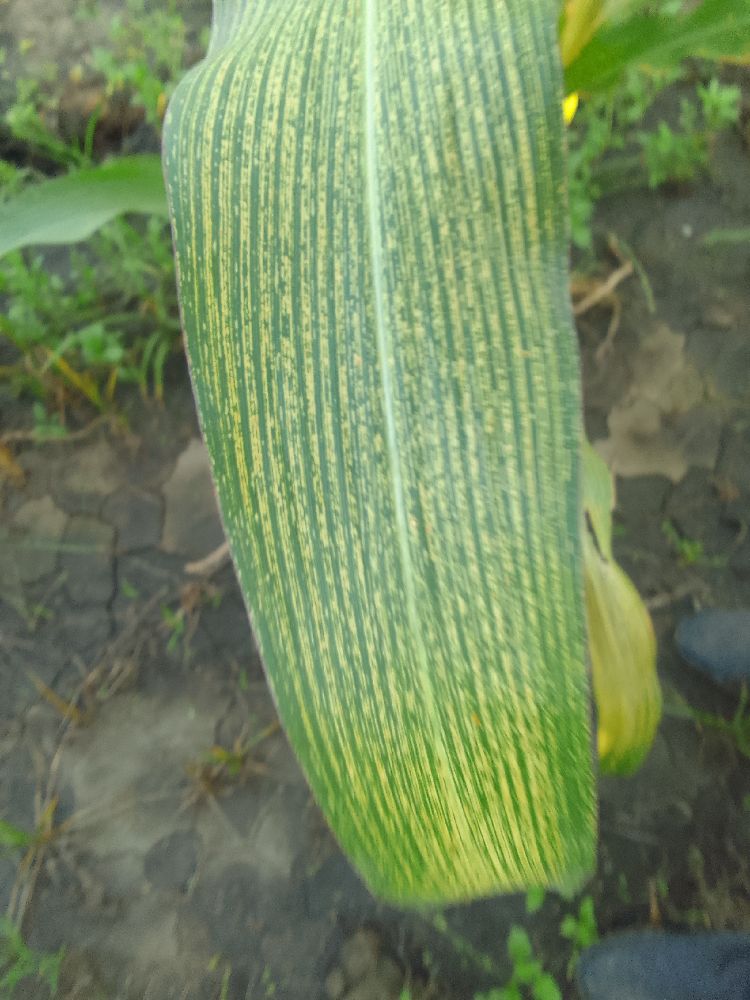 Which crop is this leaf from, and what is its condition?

maize, maize streak virus
